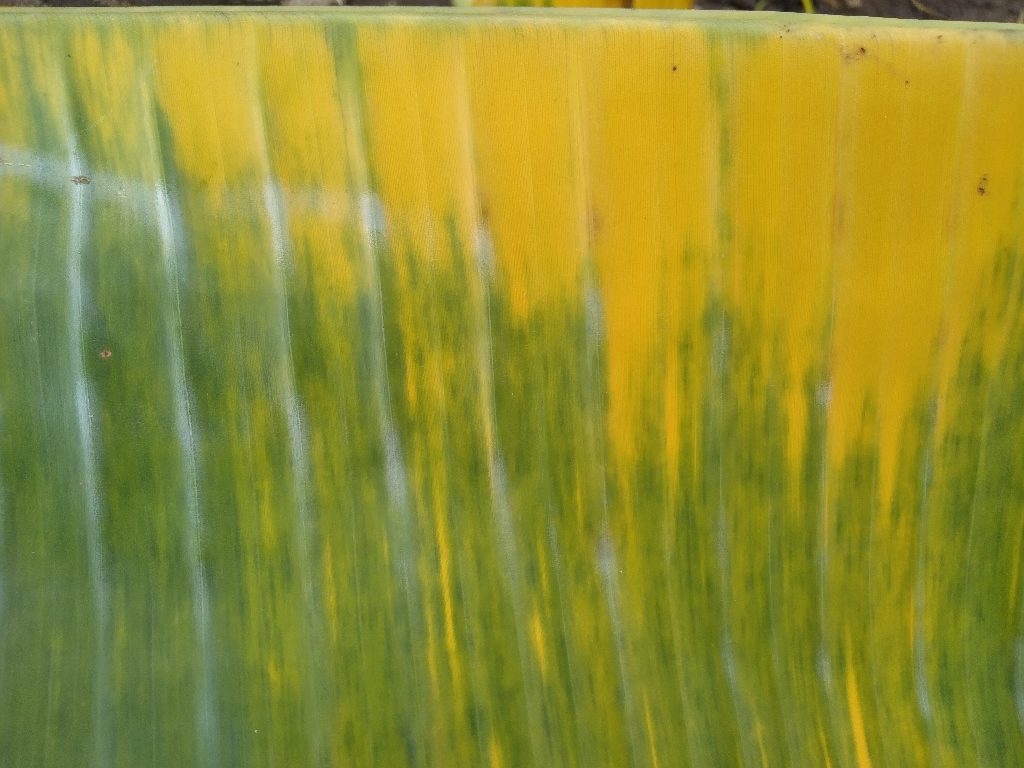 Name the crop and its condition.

banana, fusarium wilt race 1
